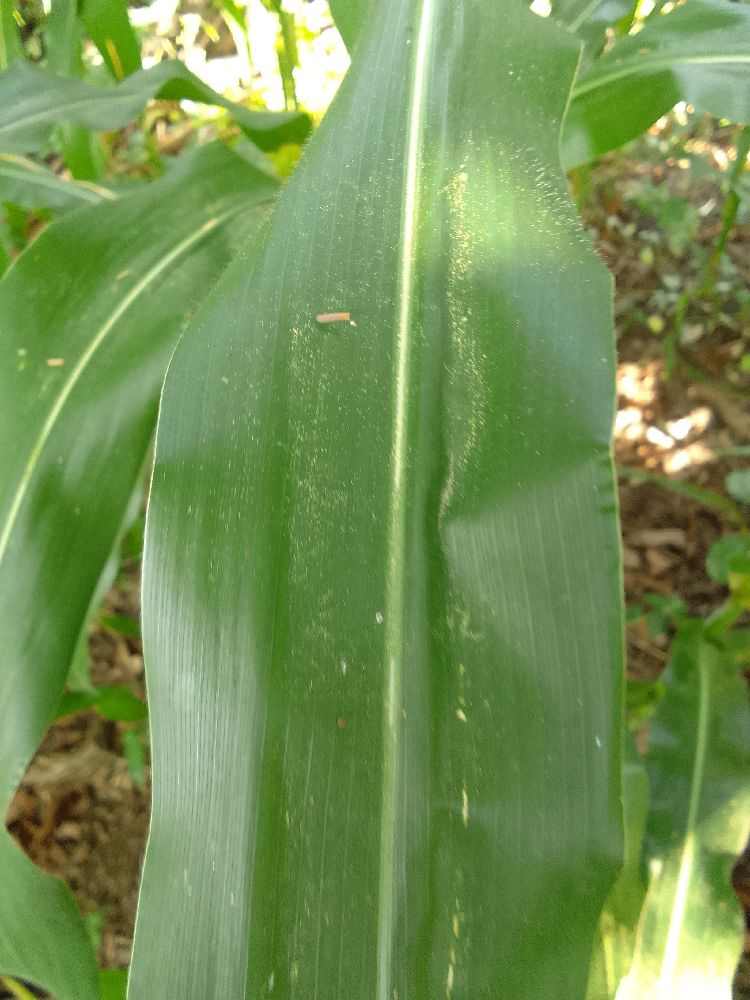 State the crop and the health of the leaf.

maize, healthy
